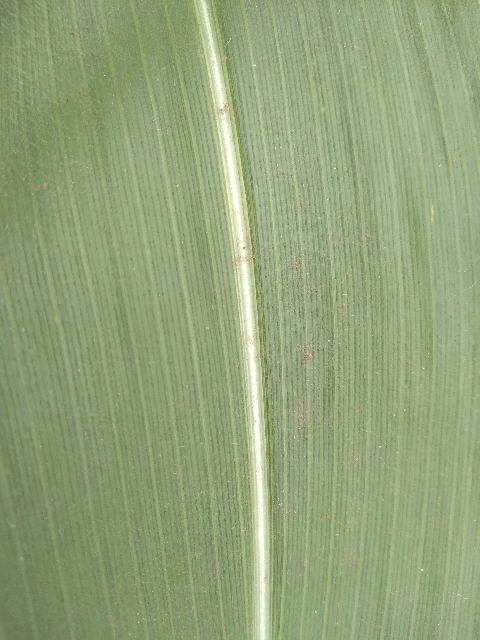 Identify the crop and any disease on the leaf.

maize, healthy
